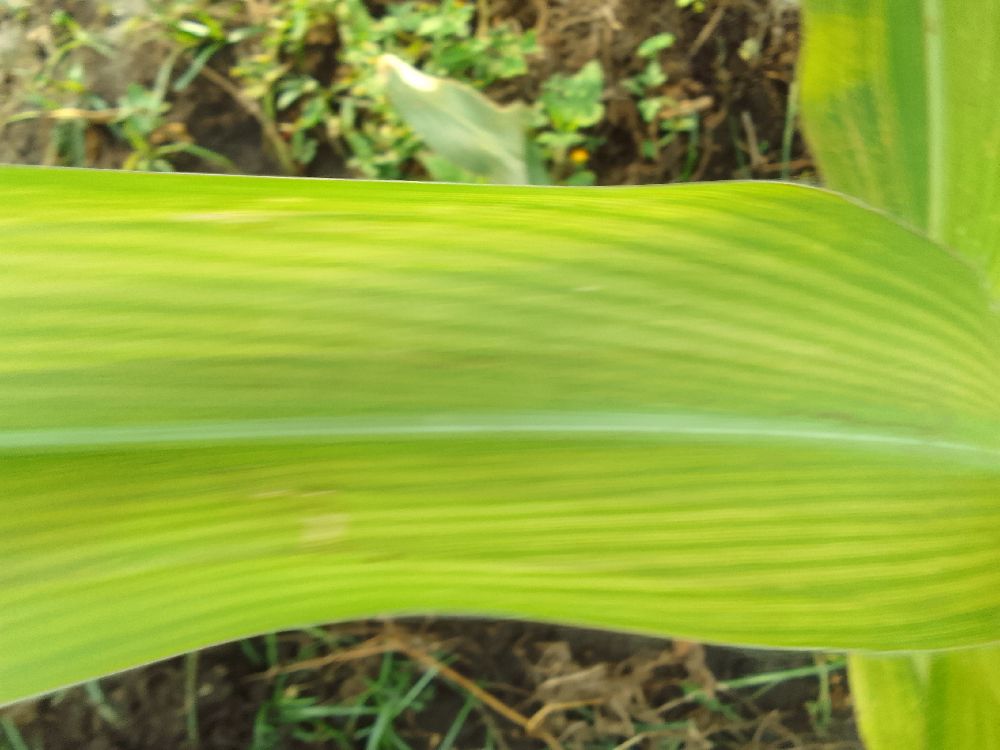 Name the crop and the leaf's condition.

maize, maize lethal necrosis
